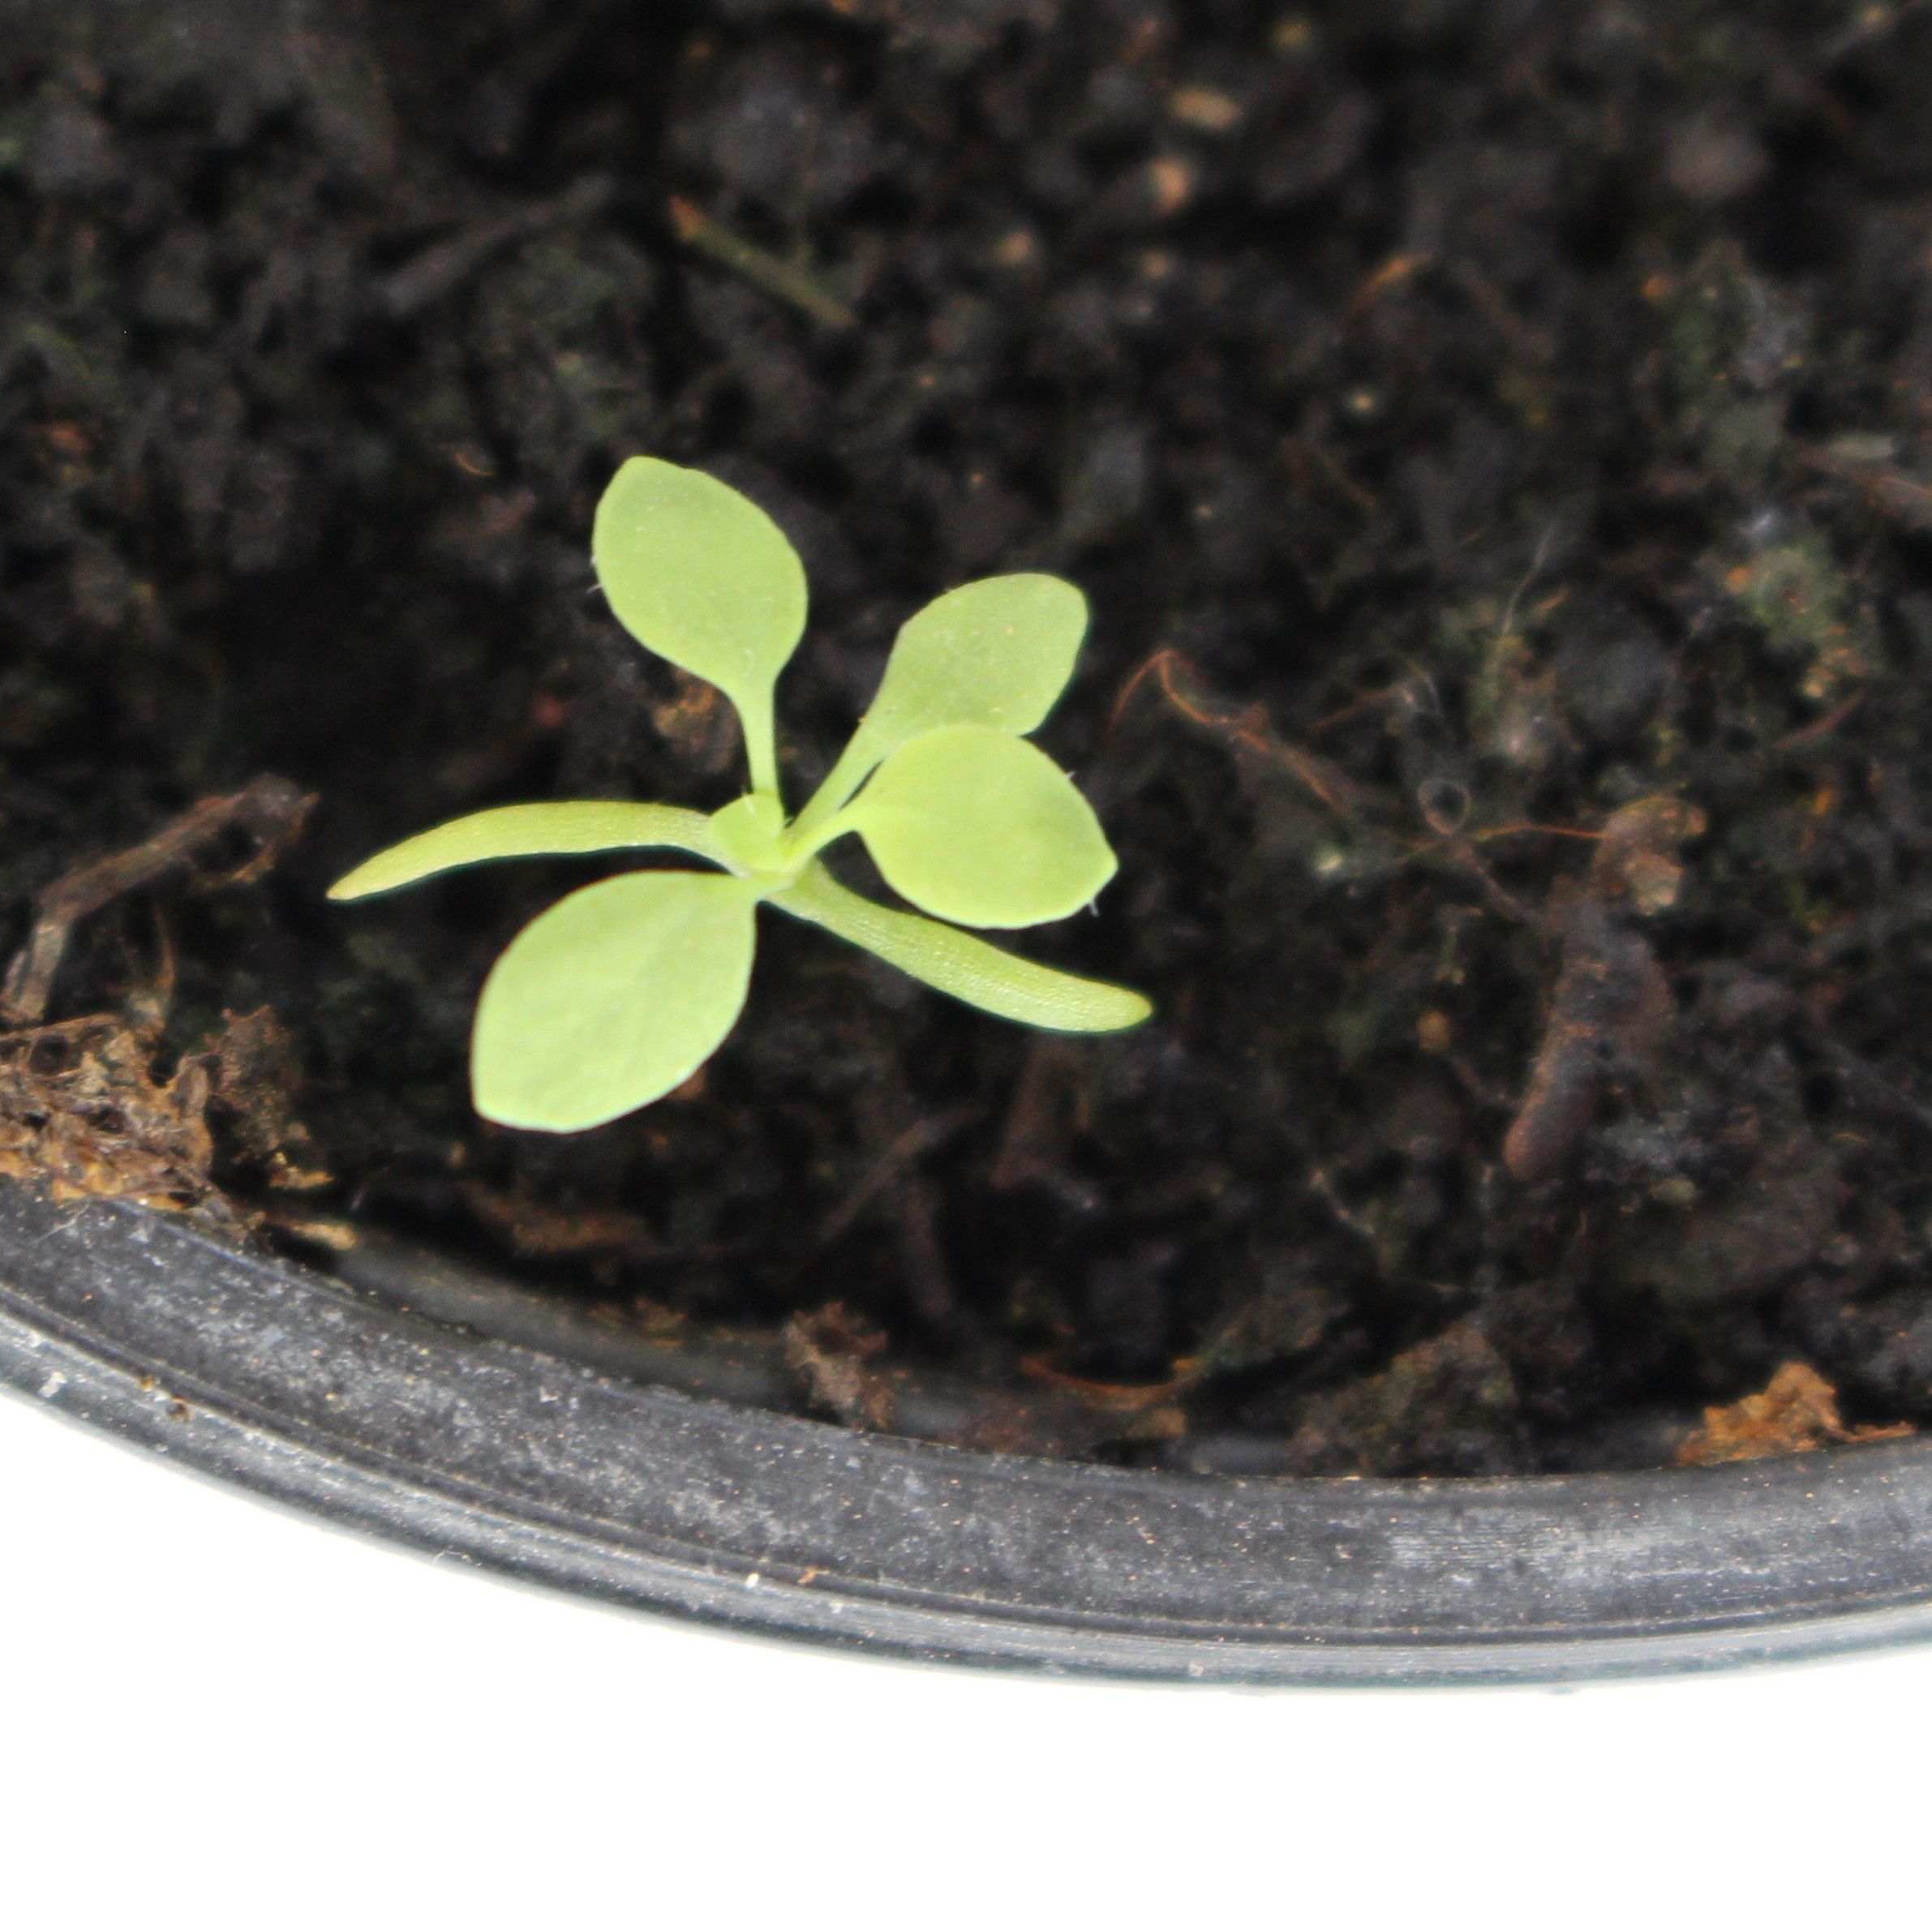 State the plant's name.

Papaver rhoeas
